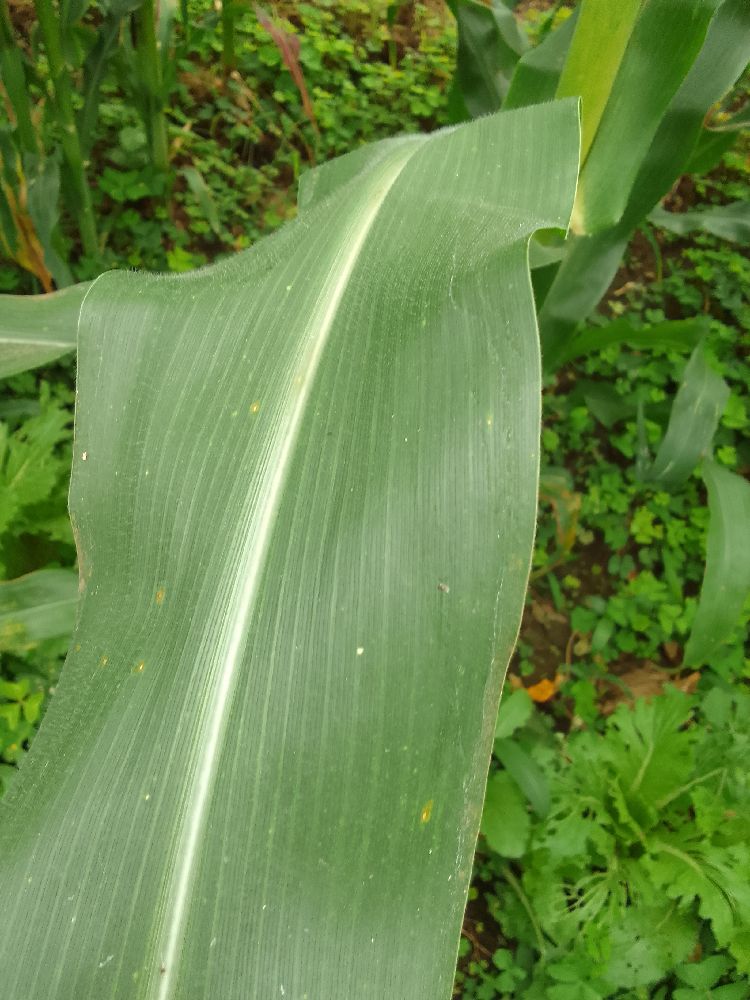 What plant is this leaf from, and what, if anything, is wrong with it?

maize, healthy
